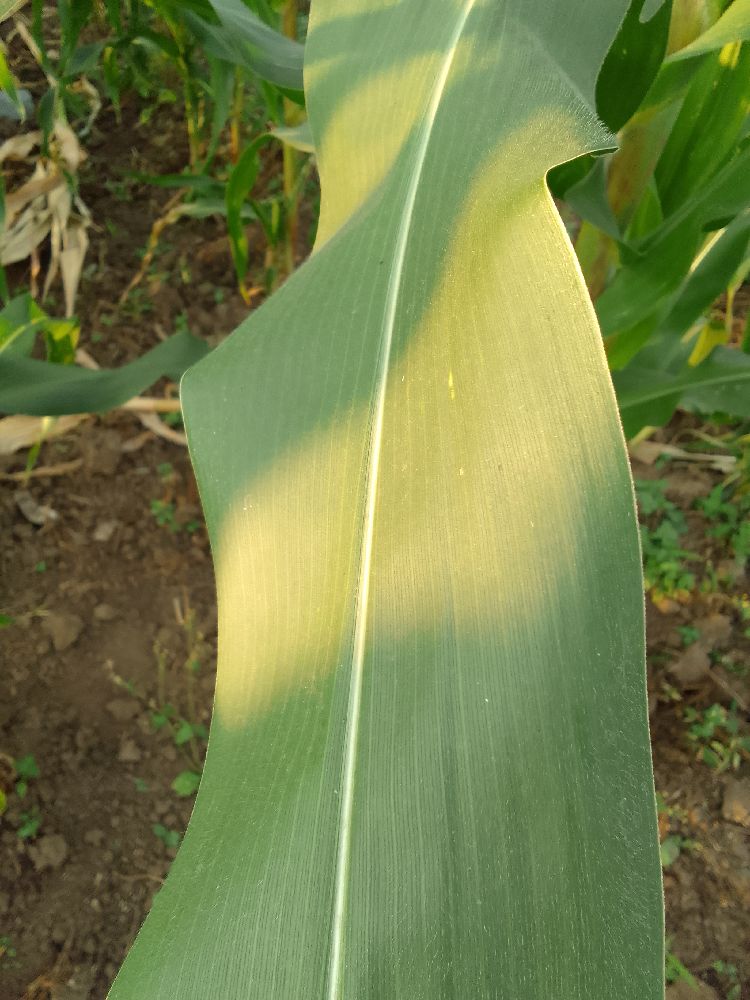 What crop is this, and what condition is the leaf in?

maize, healthy
